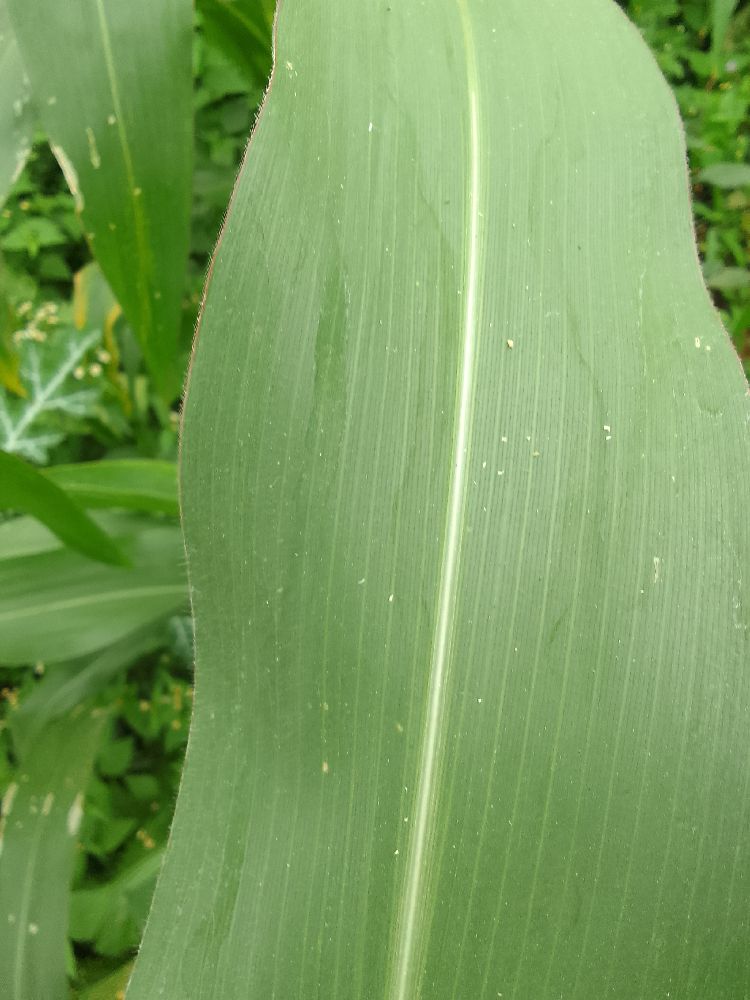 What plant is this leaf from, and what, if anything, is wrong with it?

maize, healthy
